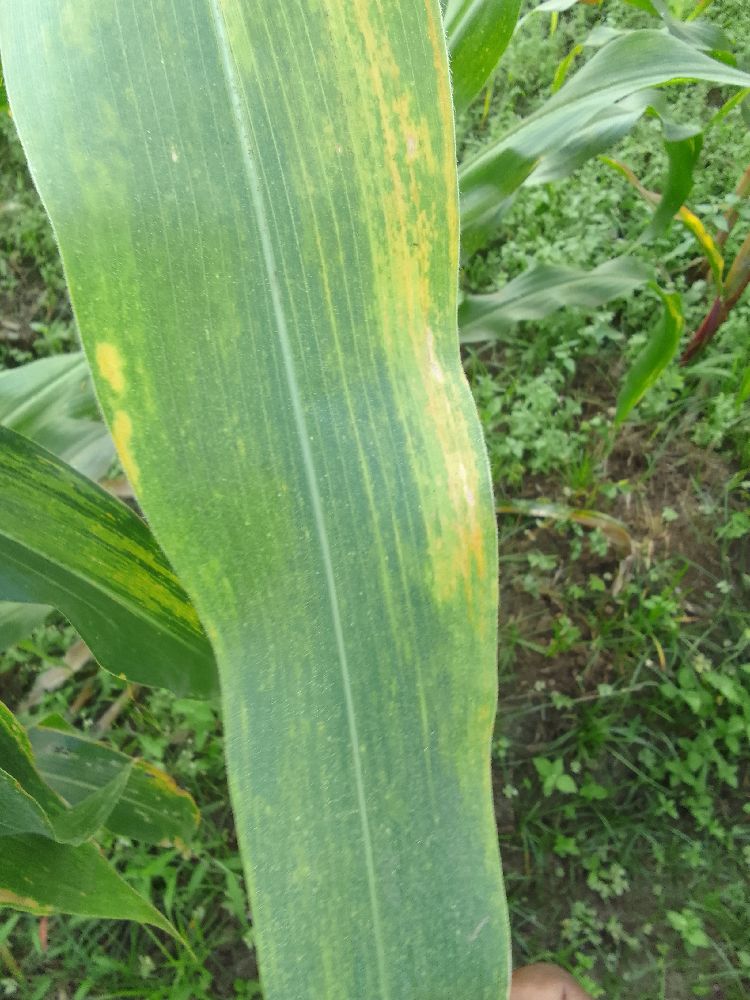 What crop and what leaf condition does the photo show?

maize, maize lethal necrosis
